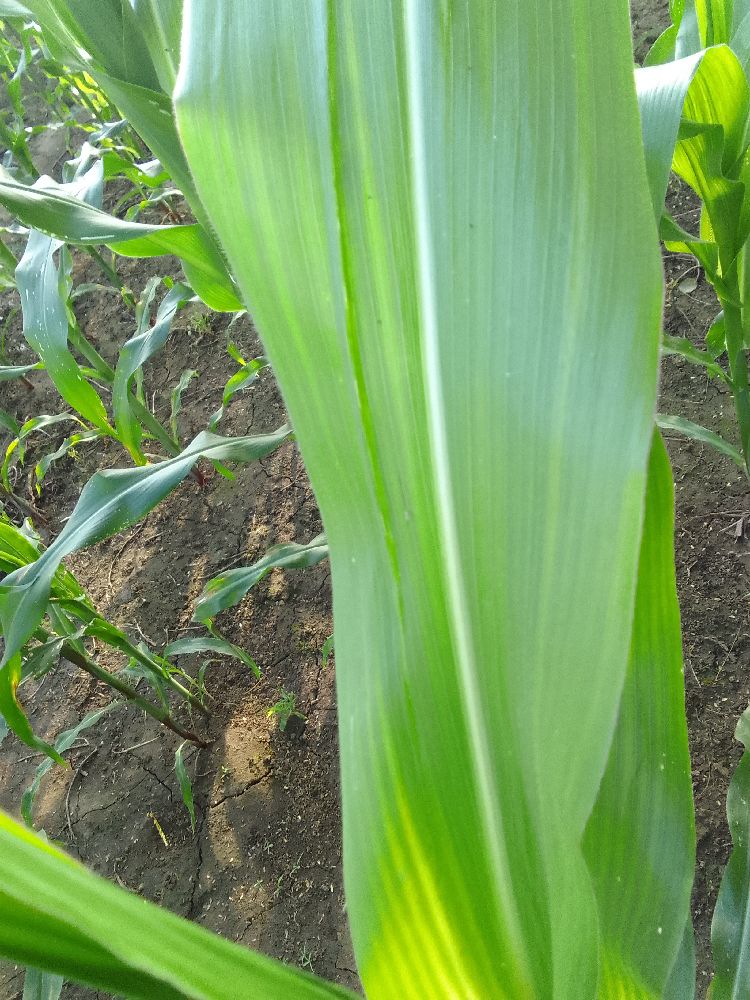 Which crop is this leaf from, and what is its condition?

maize, healthy
